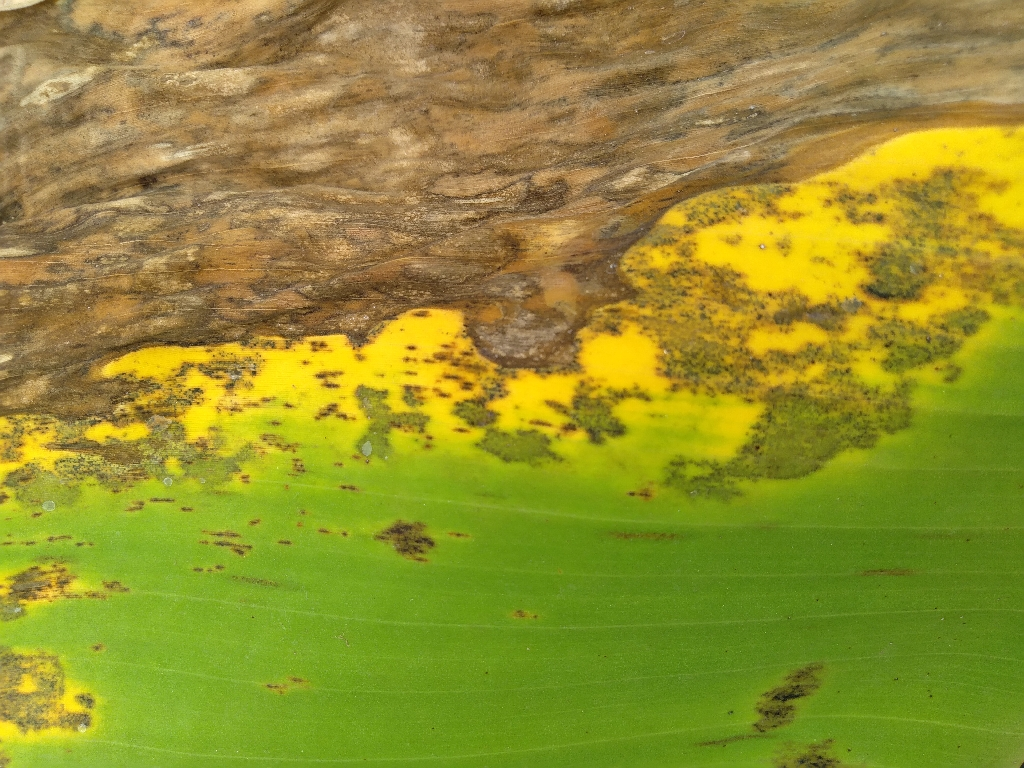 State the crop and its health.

banana, black sigatoka
